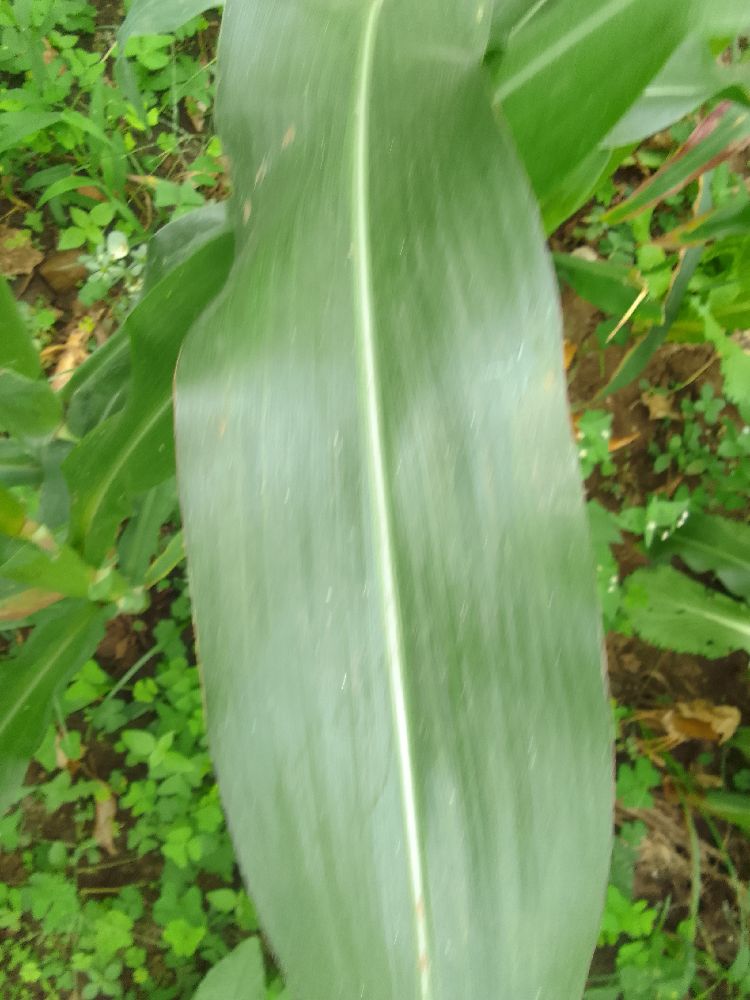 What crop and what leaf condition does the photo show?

maize, healthy
